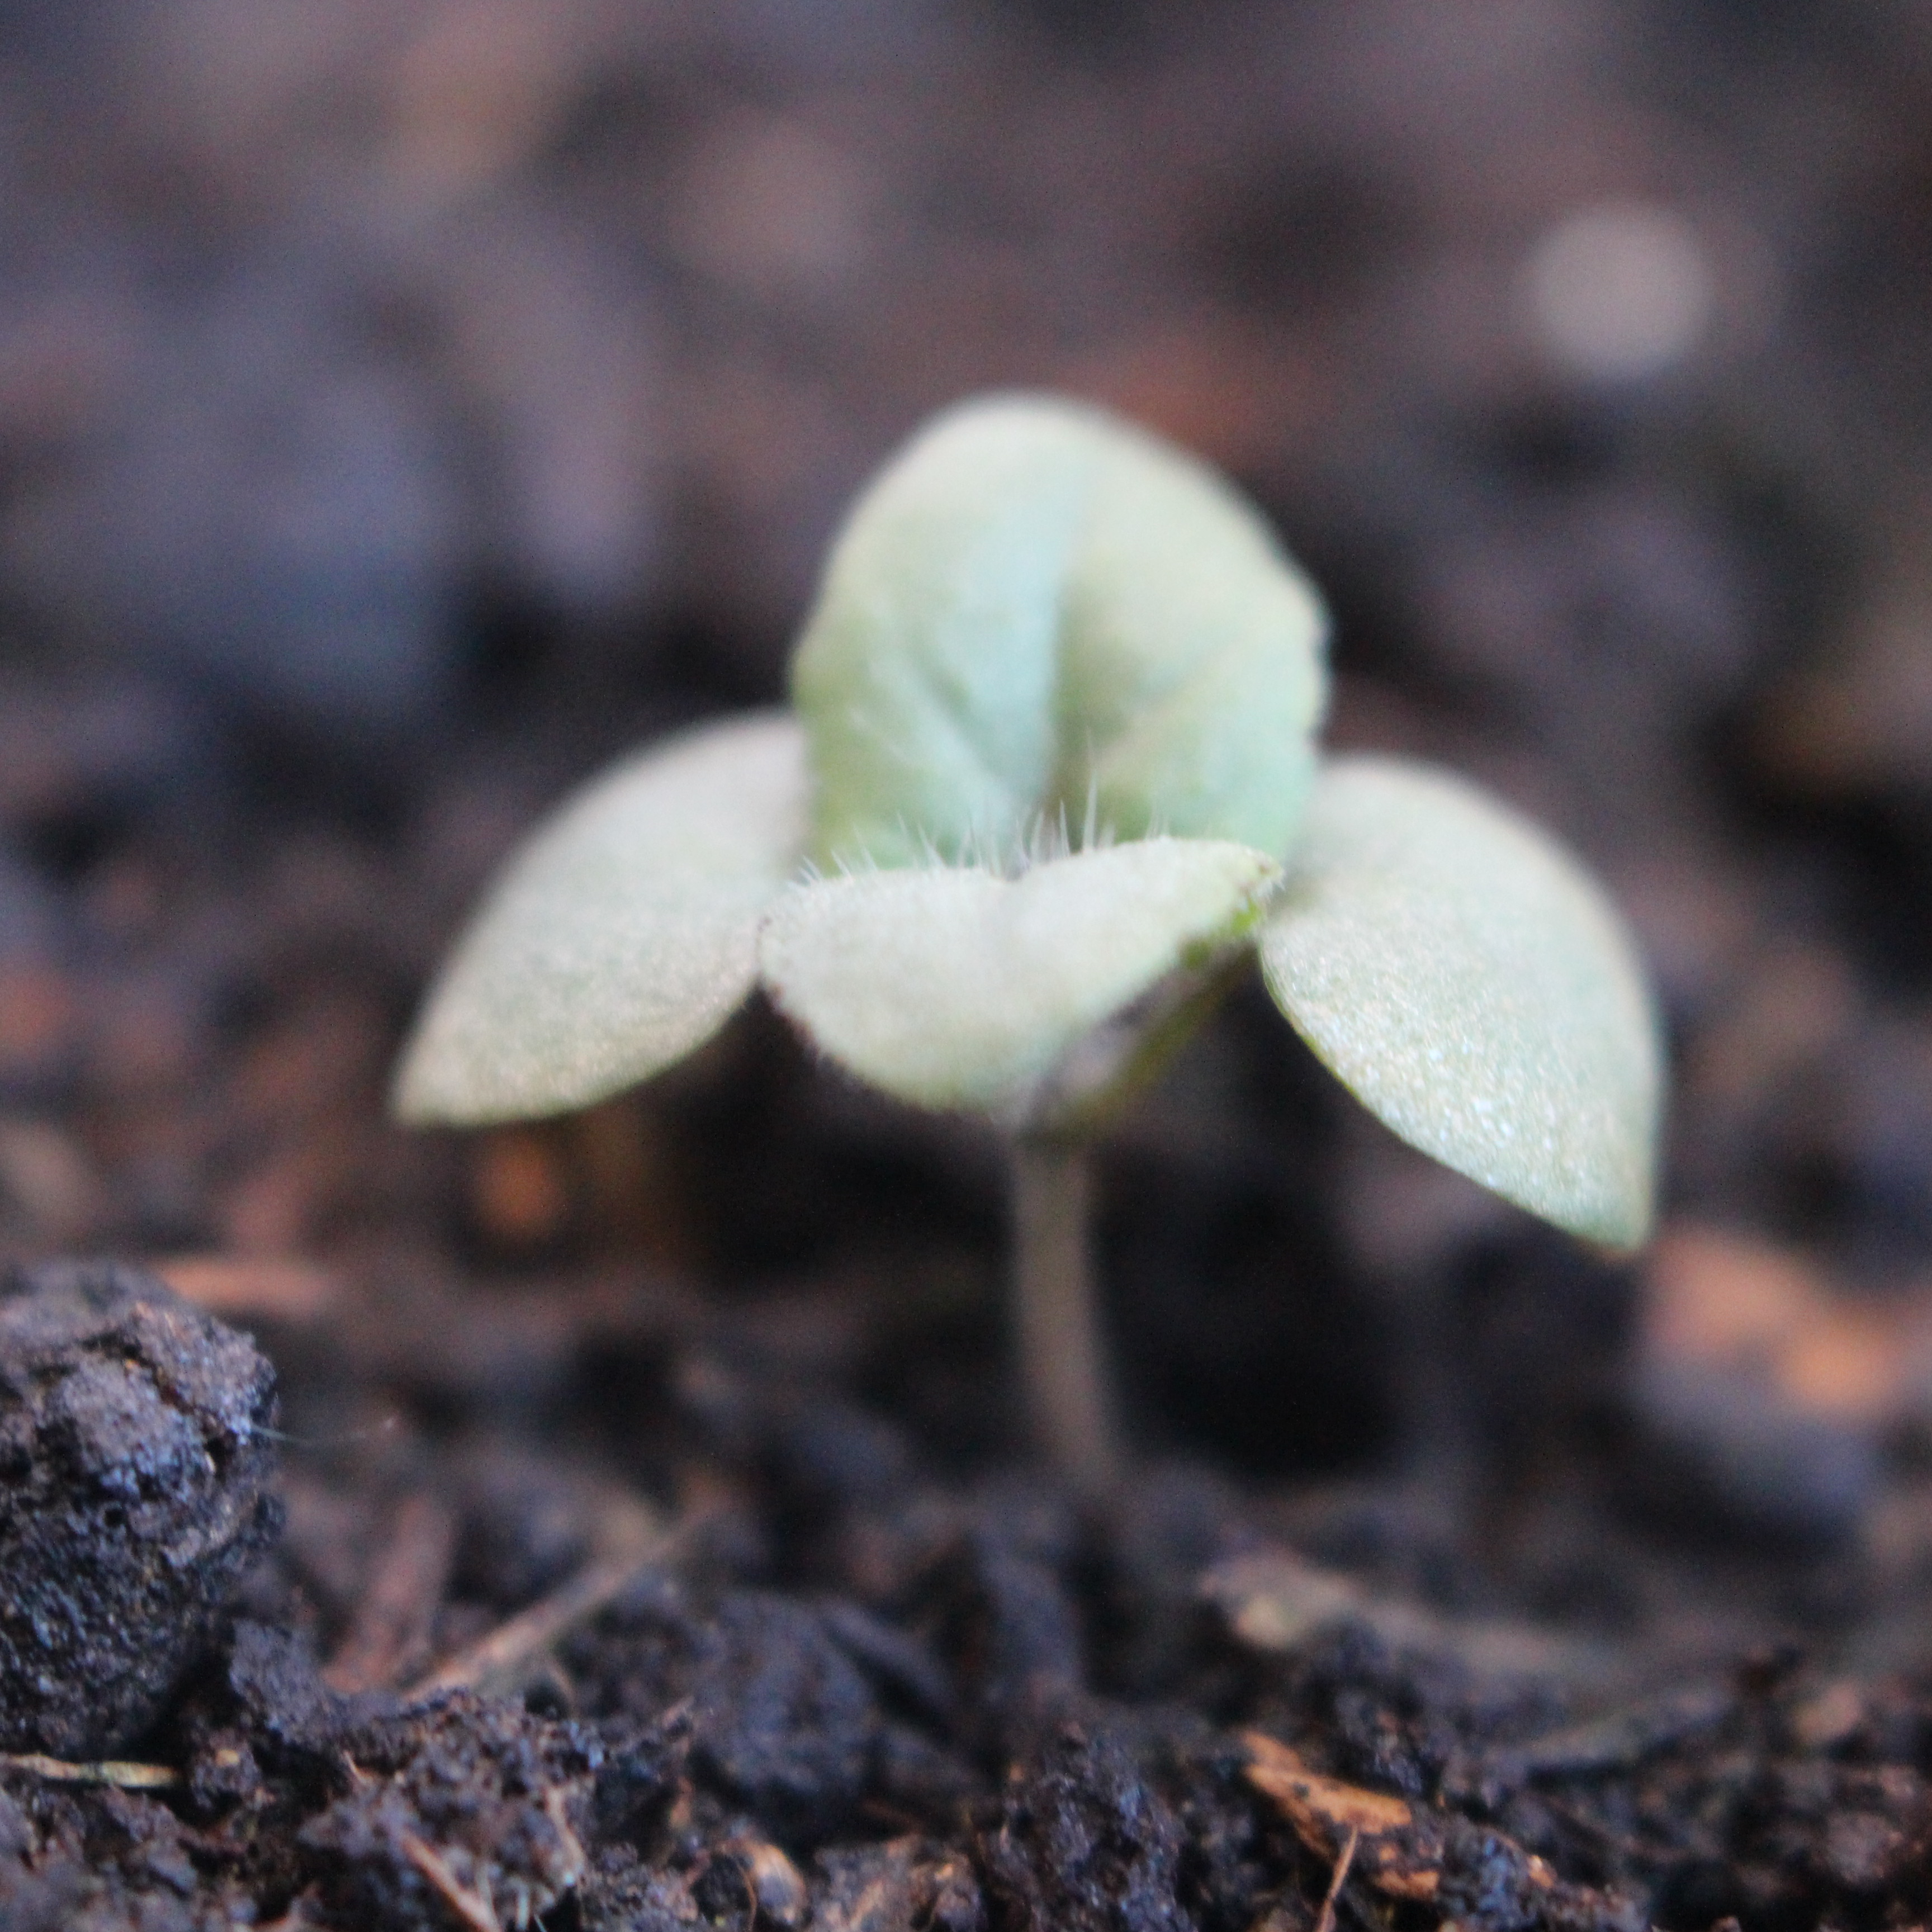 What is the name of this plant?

Veronica persica
